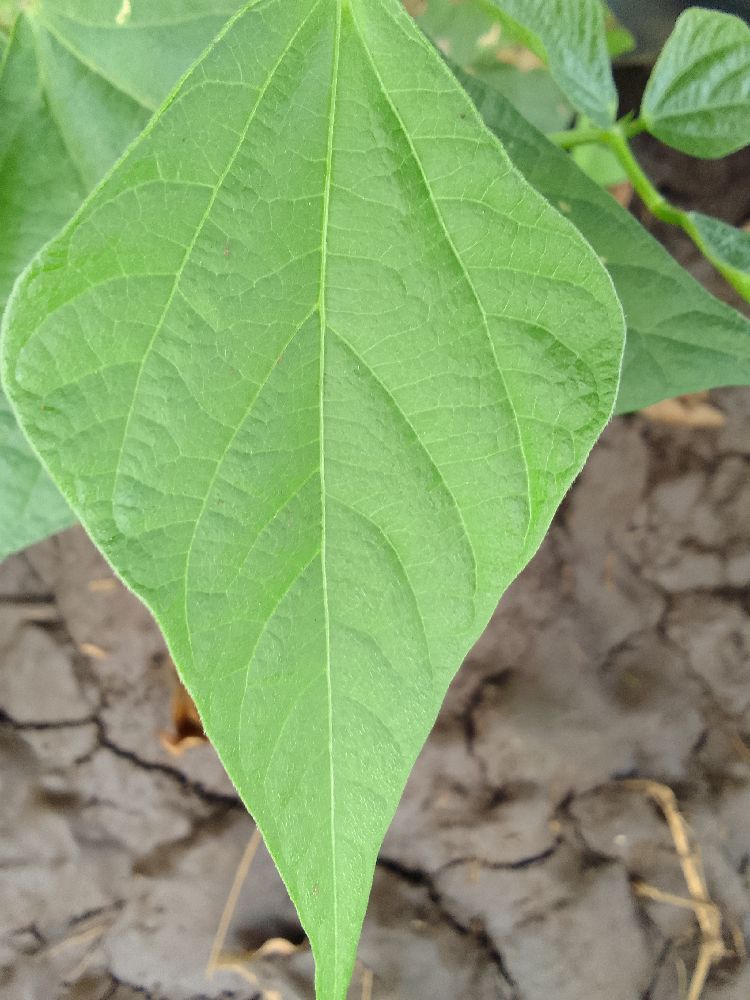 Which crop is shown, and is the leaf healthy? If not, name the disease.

common bean, healthy
